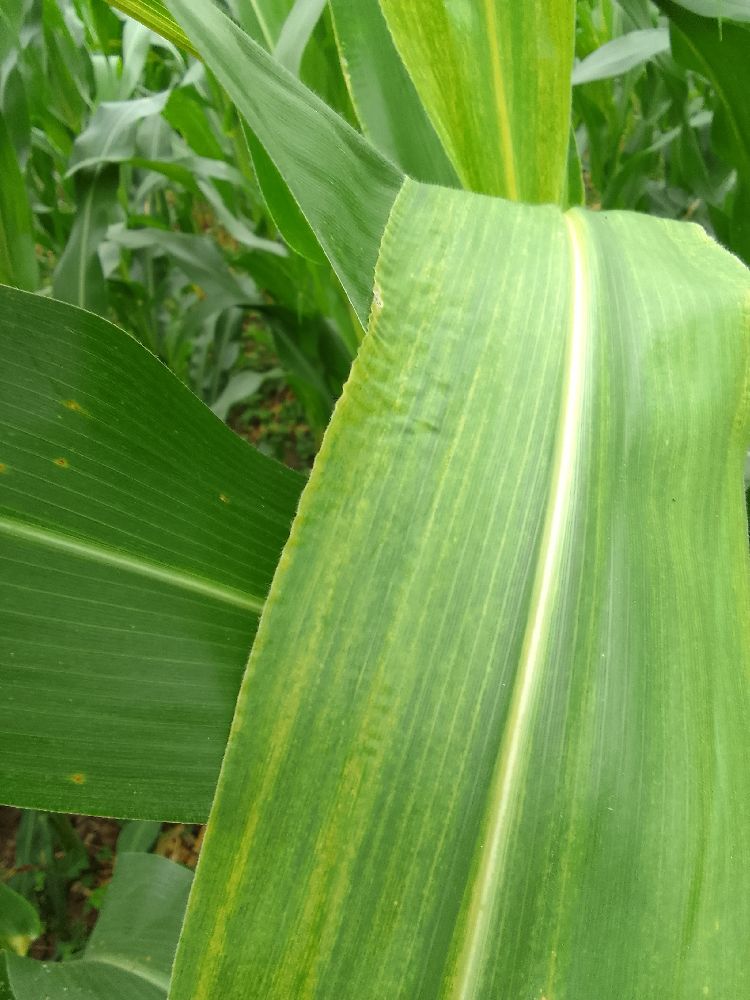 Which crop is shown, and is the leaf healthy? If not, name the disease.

maize, maize lethal necrosis
